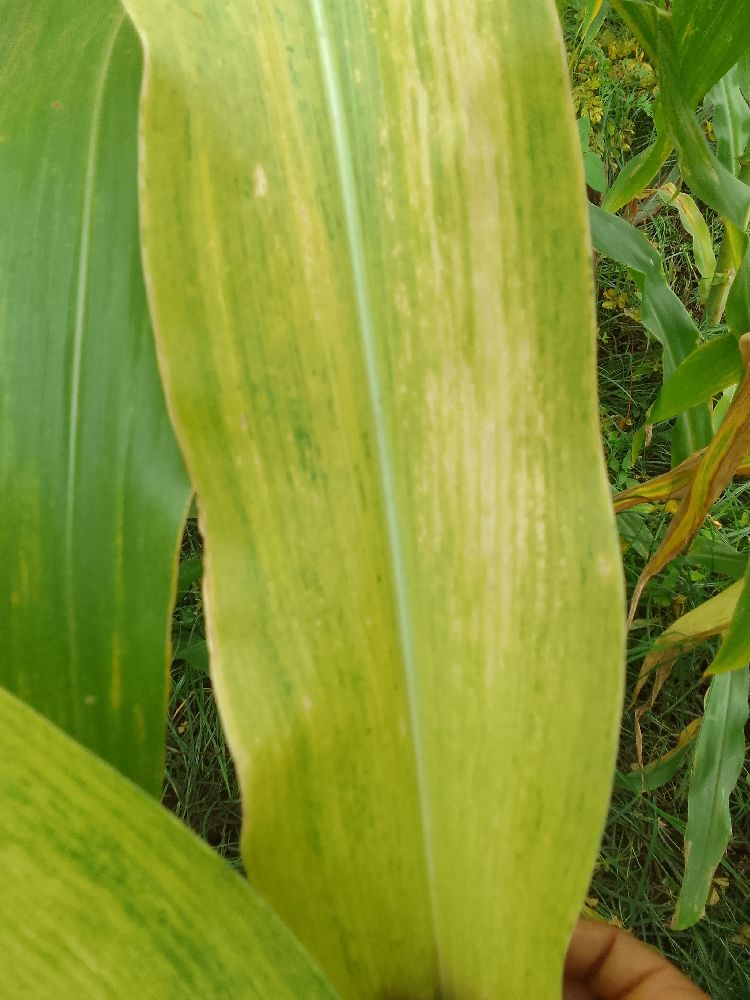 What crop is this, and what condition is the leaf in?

maize, maize lethal necrosis
